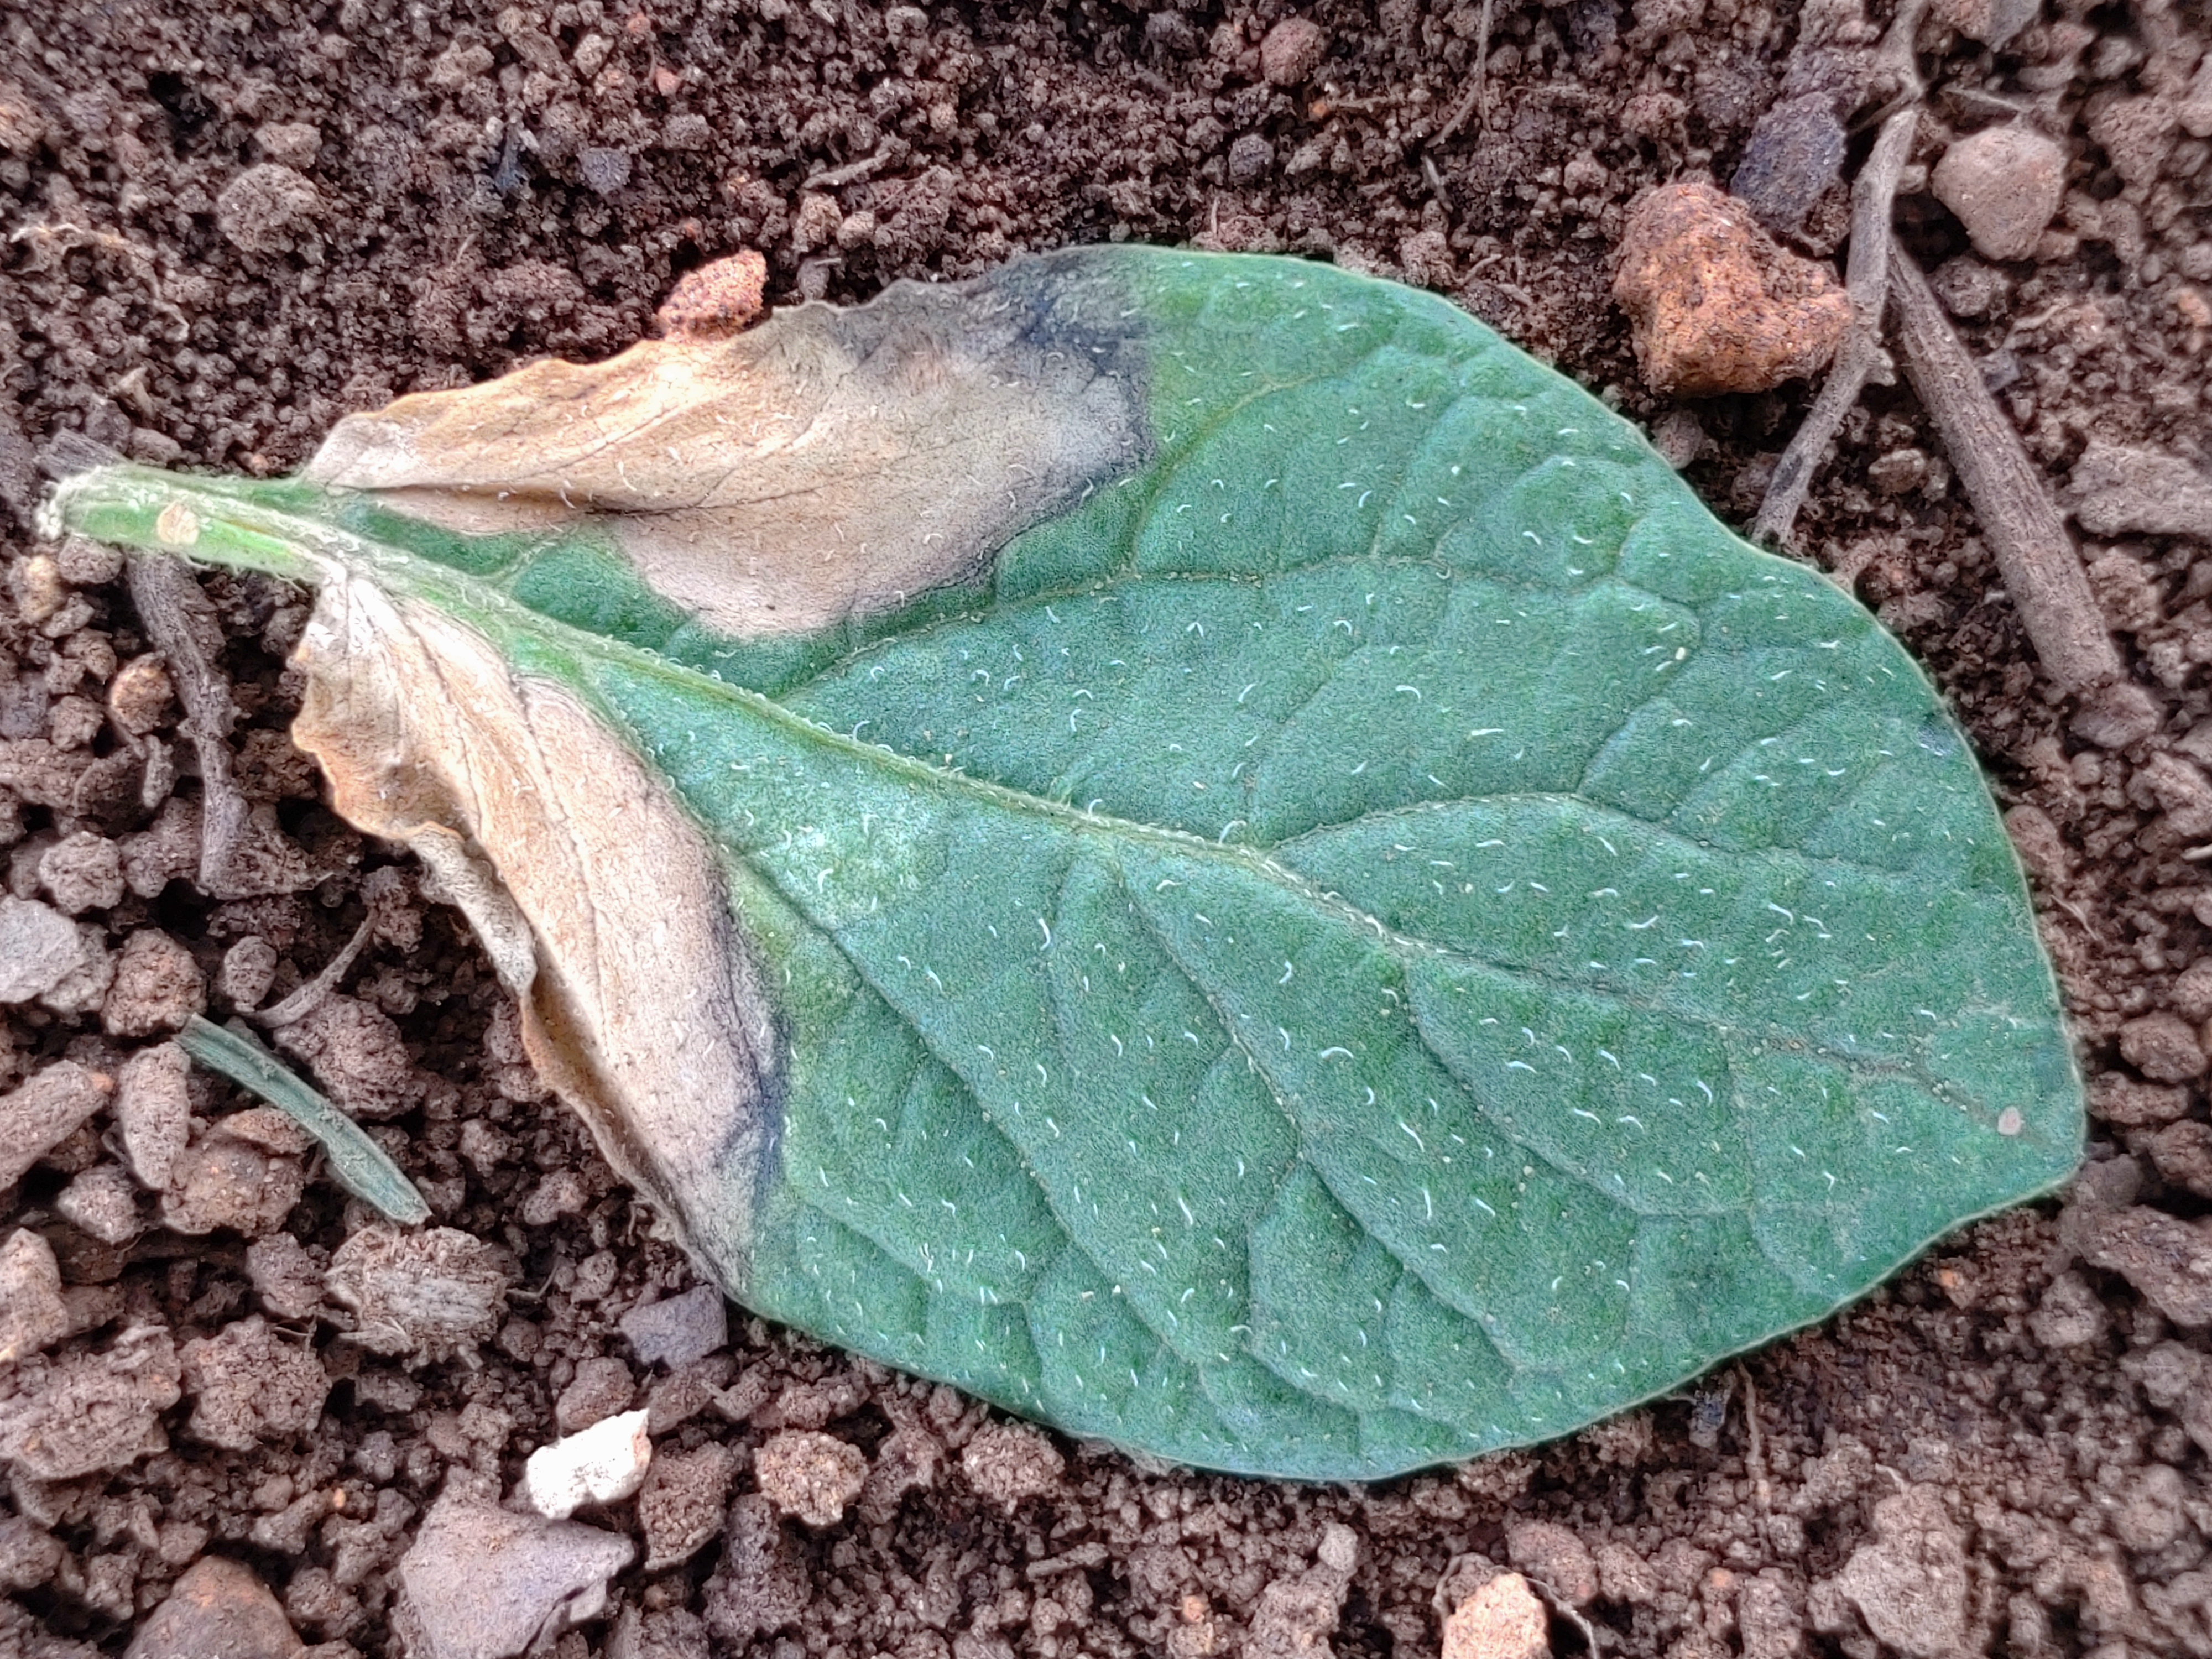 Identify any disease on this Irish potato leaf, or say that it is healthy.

early blight
